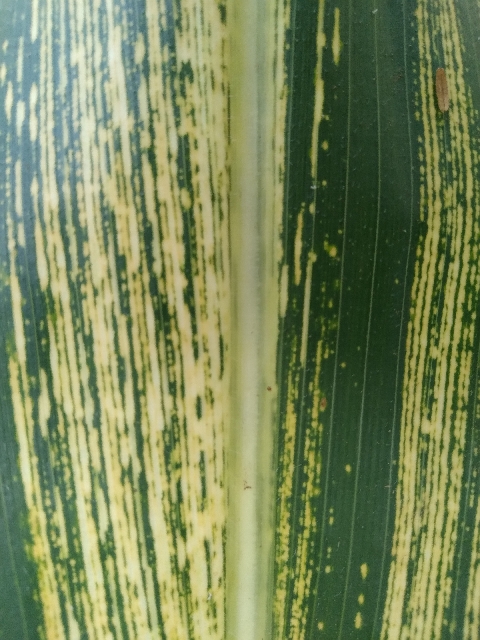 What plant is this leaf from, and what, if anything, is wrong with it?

maize, maize streak virus
